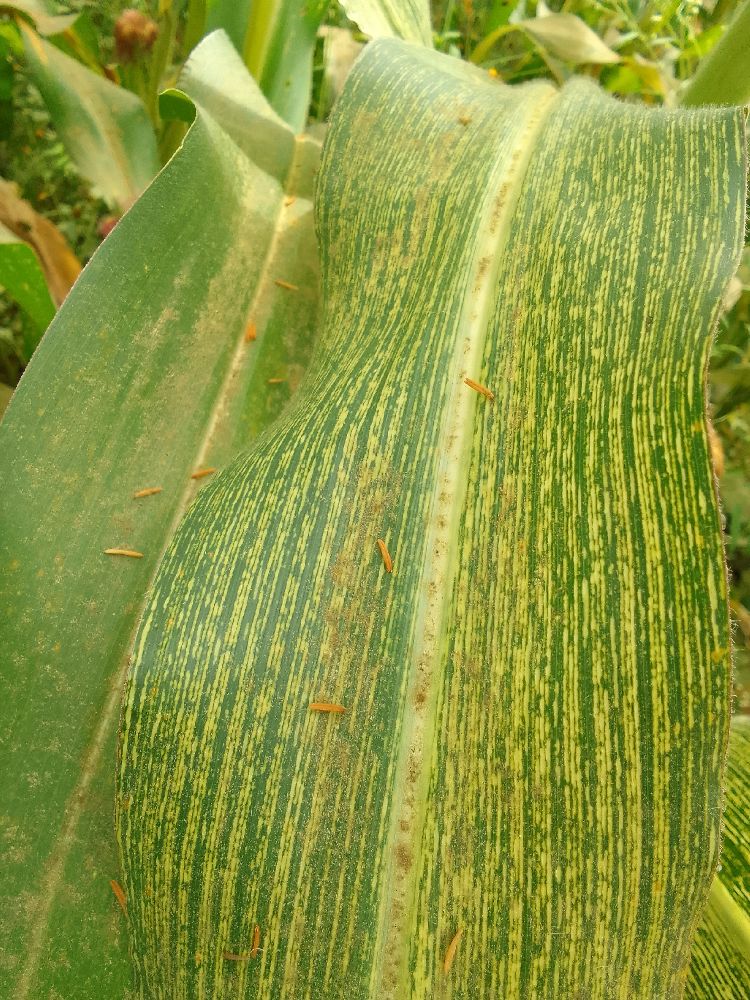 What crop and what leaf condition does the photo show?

maize, maize streak virus
